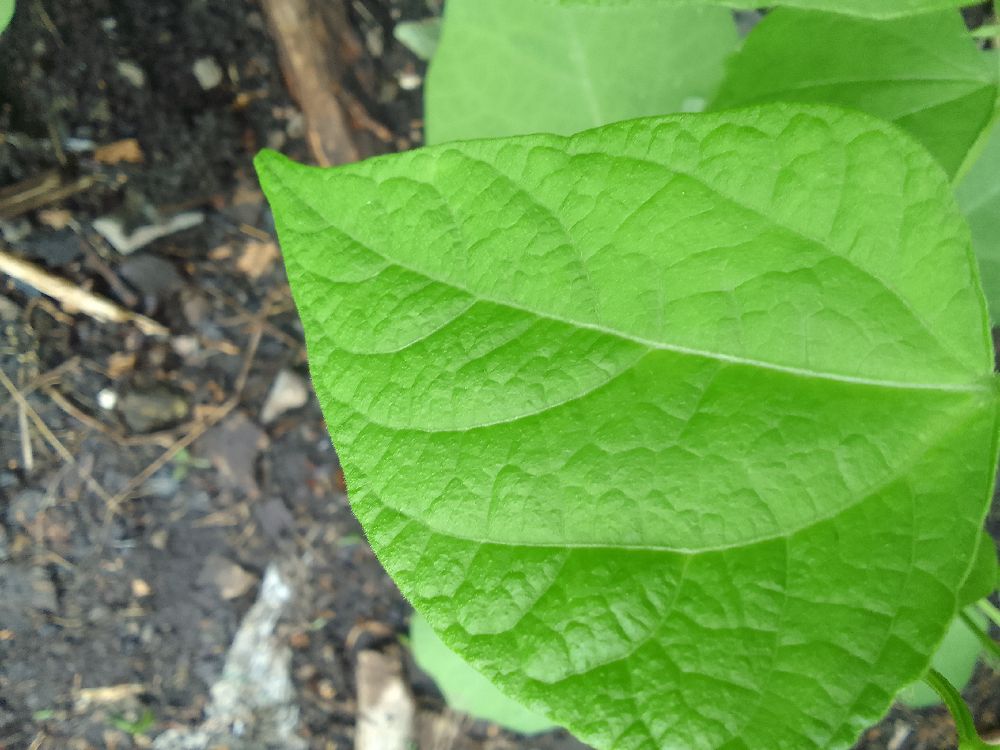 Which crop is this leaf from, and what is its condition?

common bean, healthy
